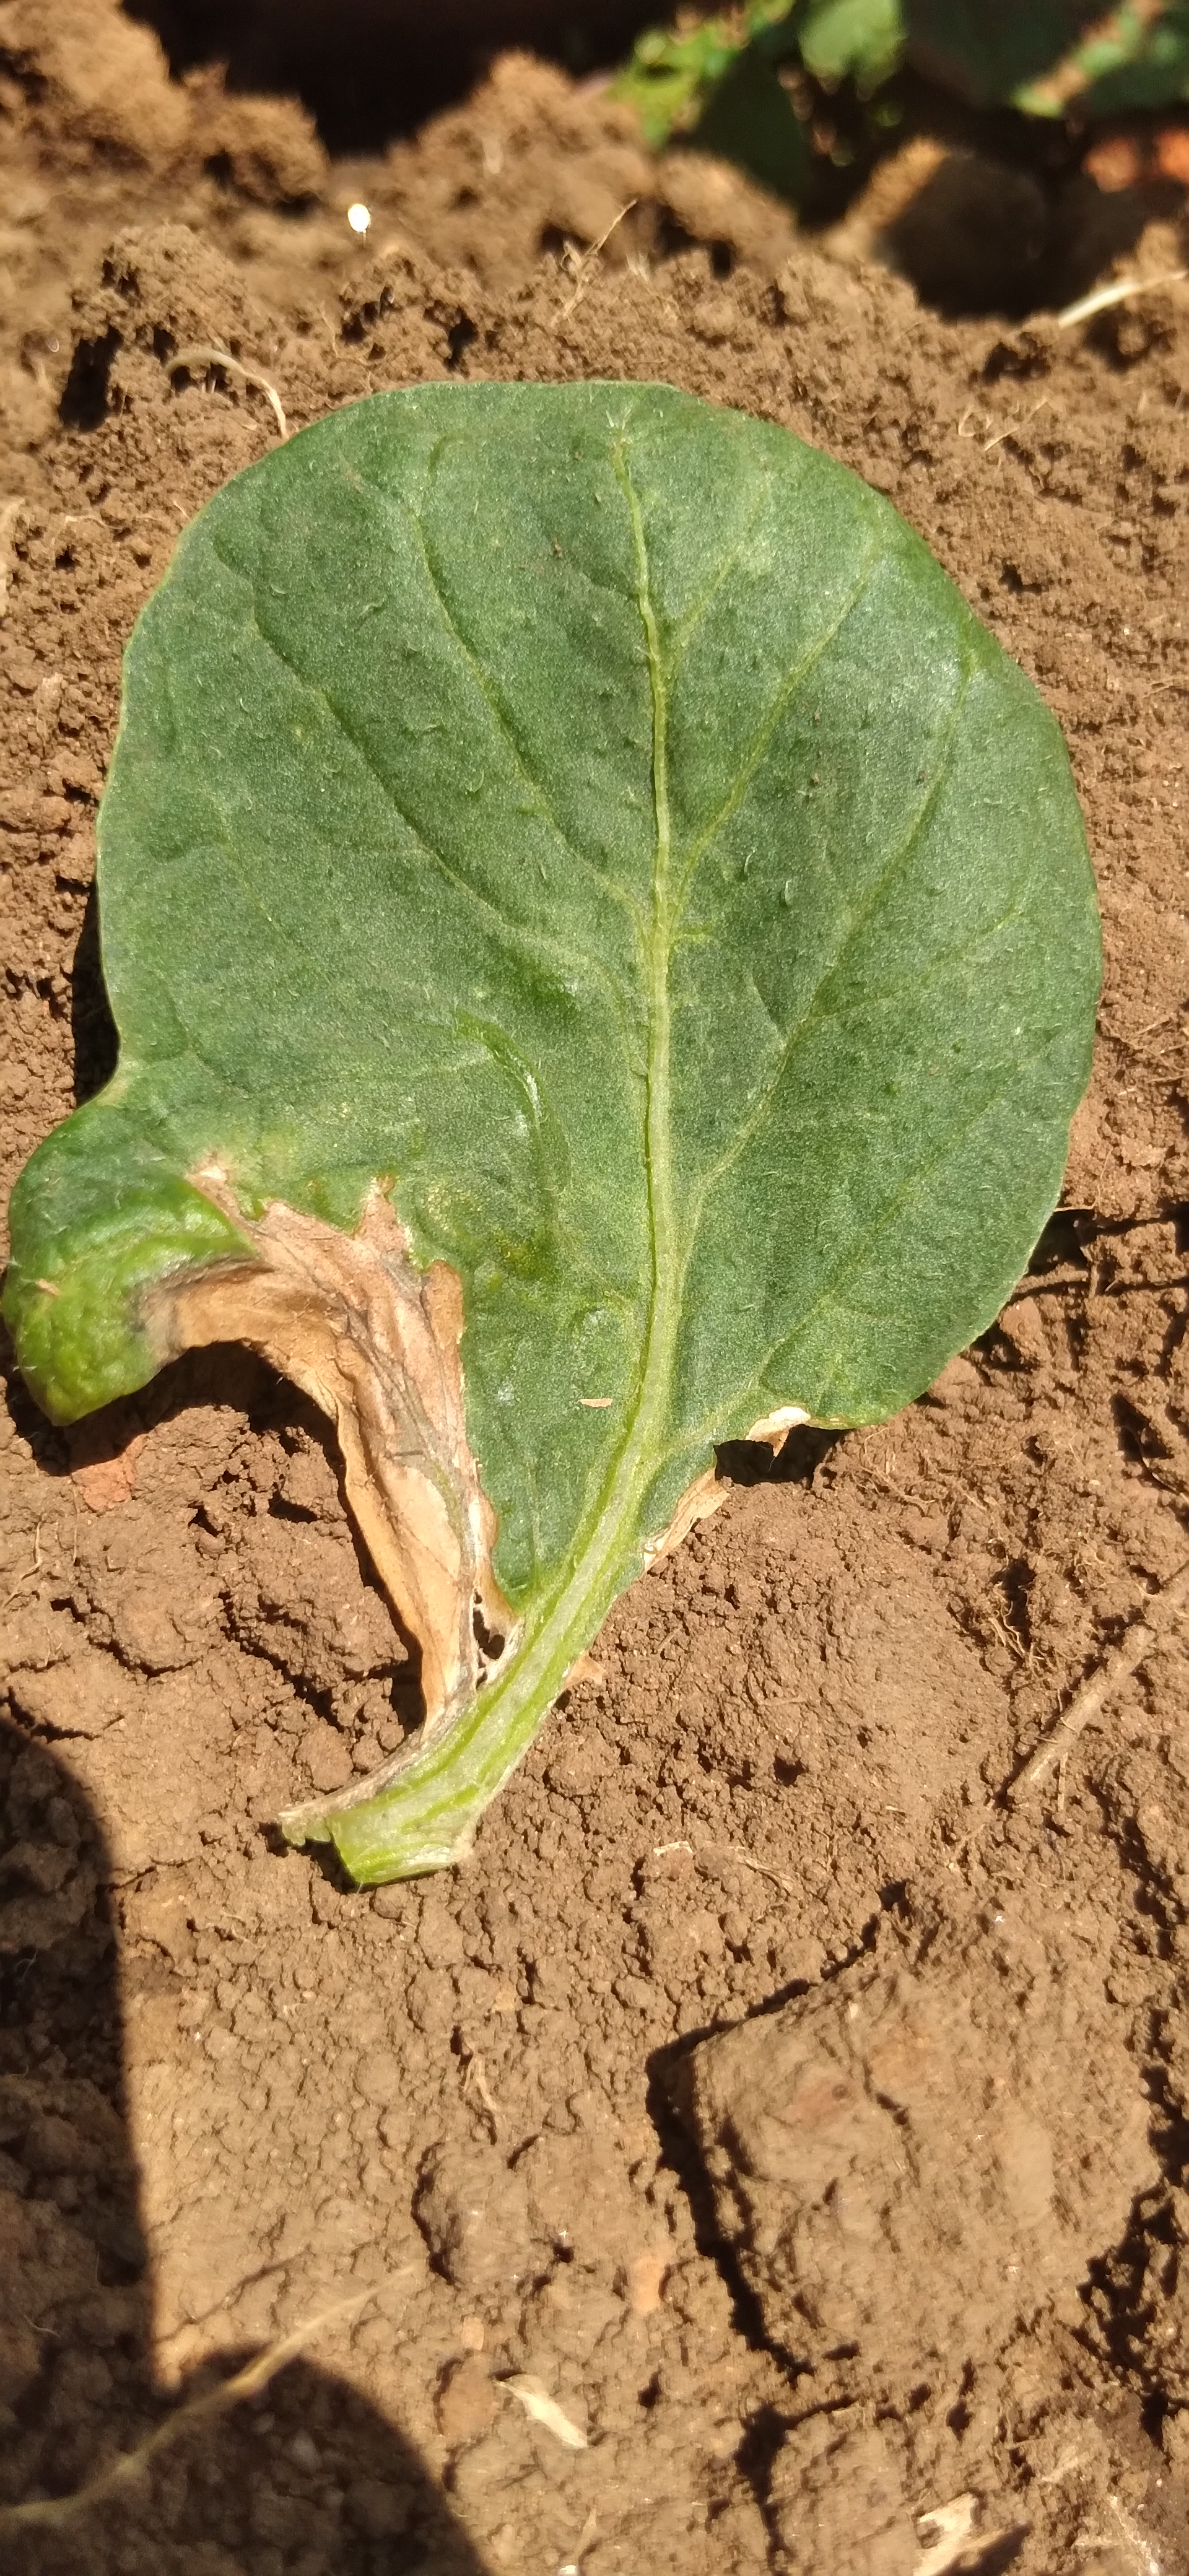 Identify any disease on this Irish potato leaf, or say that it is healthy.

early blight
